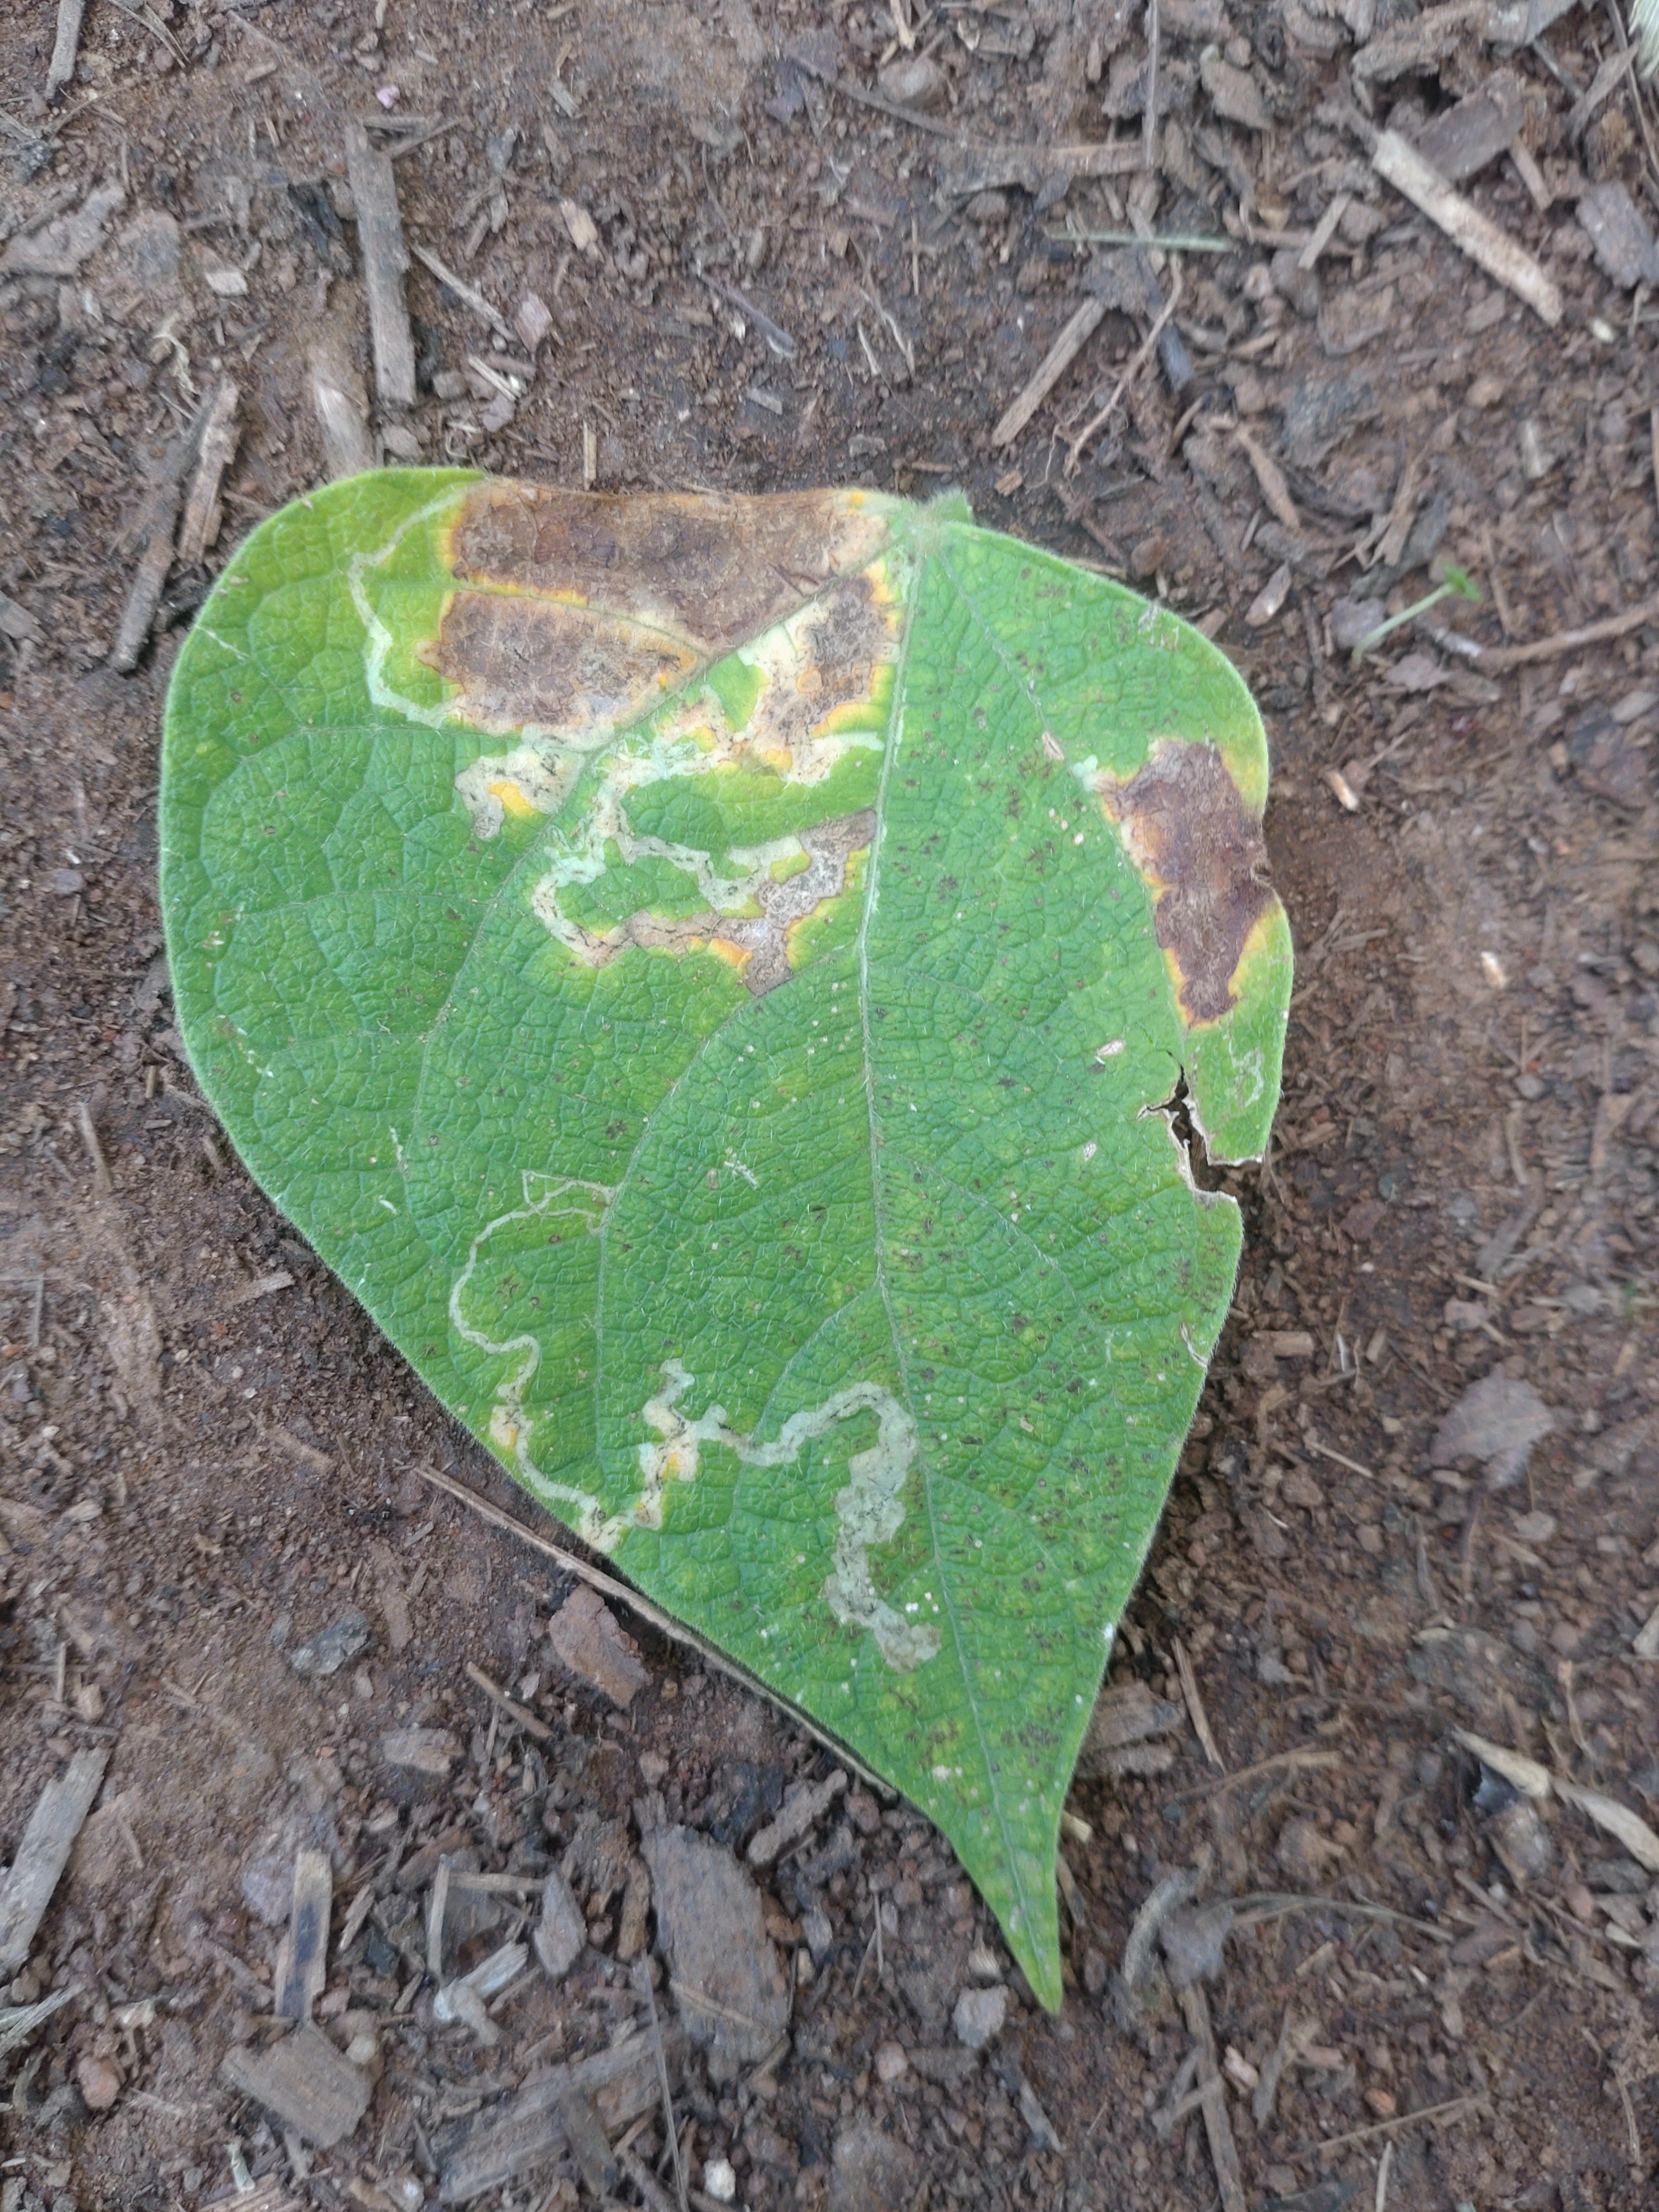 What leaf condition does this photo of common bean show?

anthracnose
